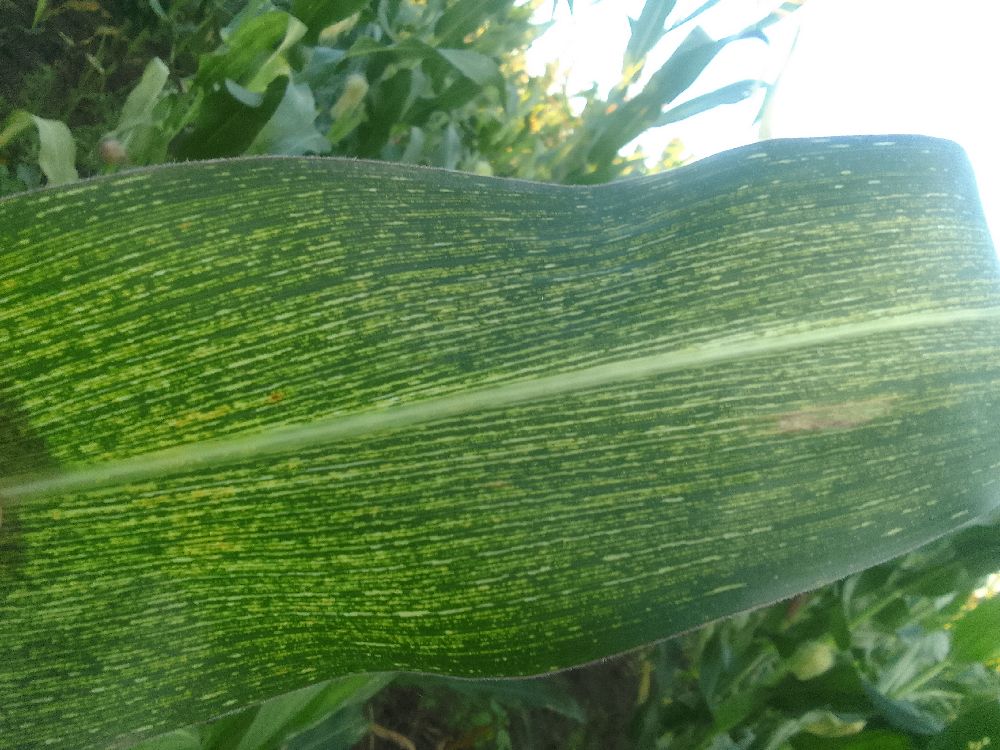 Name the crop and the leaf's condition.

maize, maize streak virus
